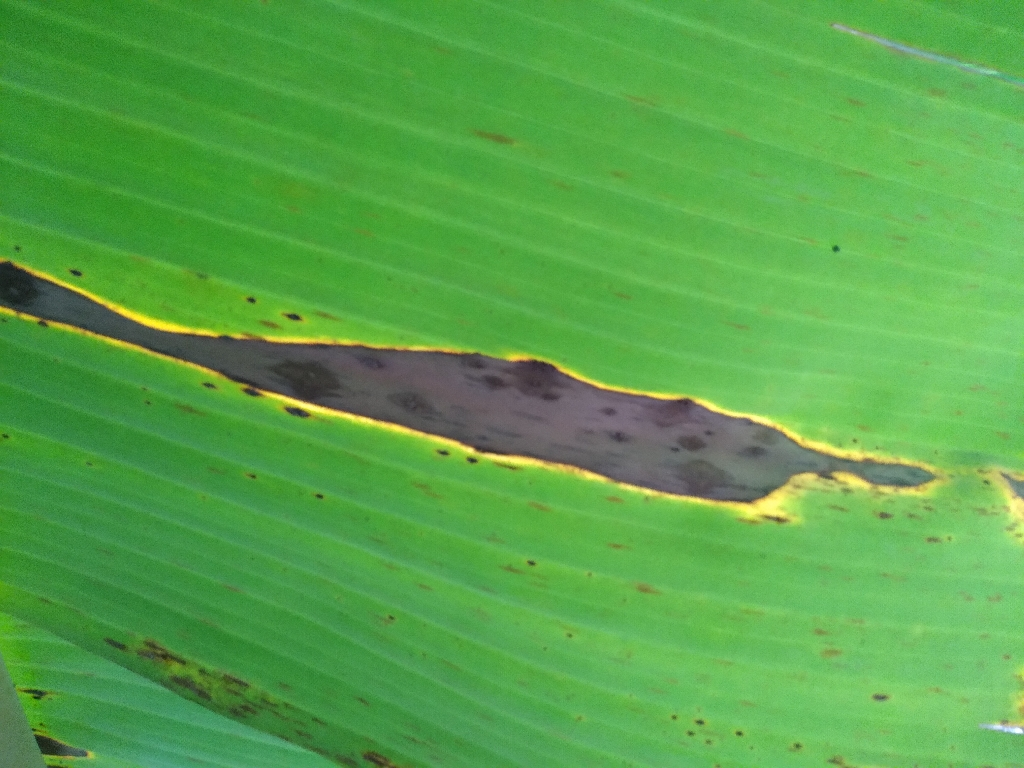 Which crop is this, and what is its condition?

banana, black sigatoka
